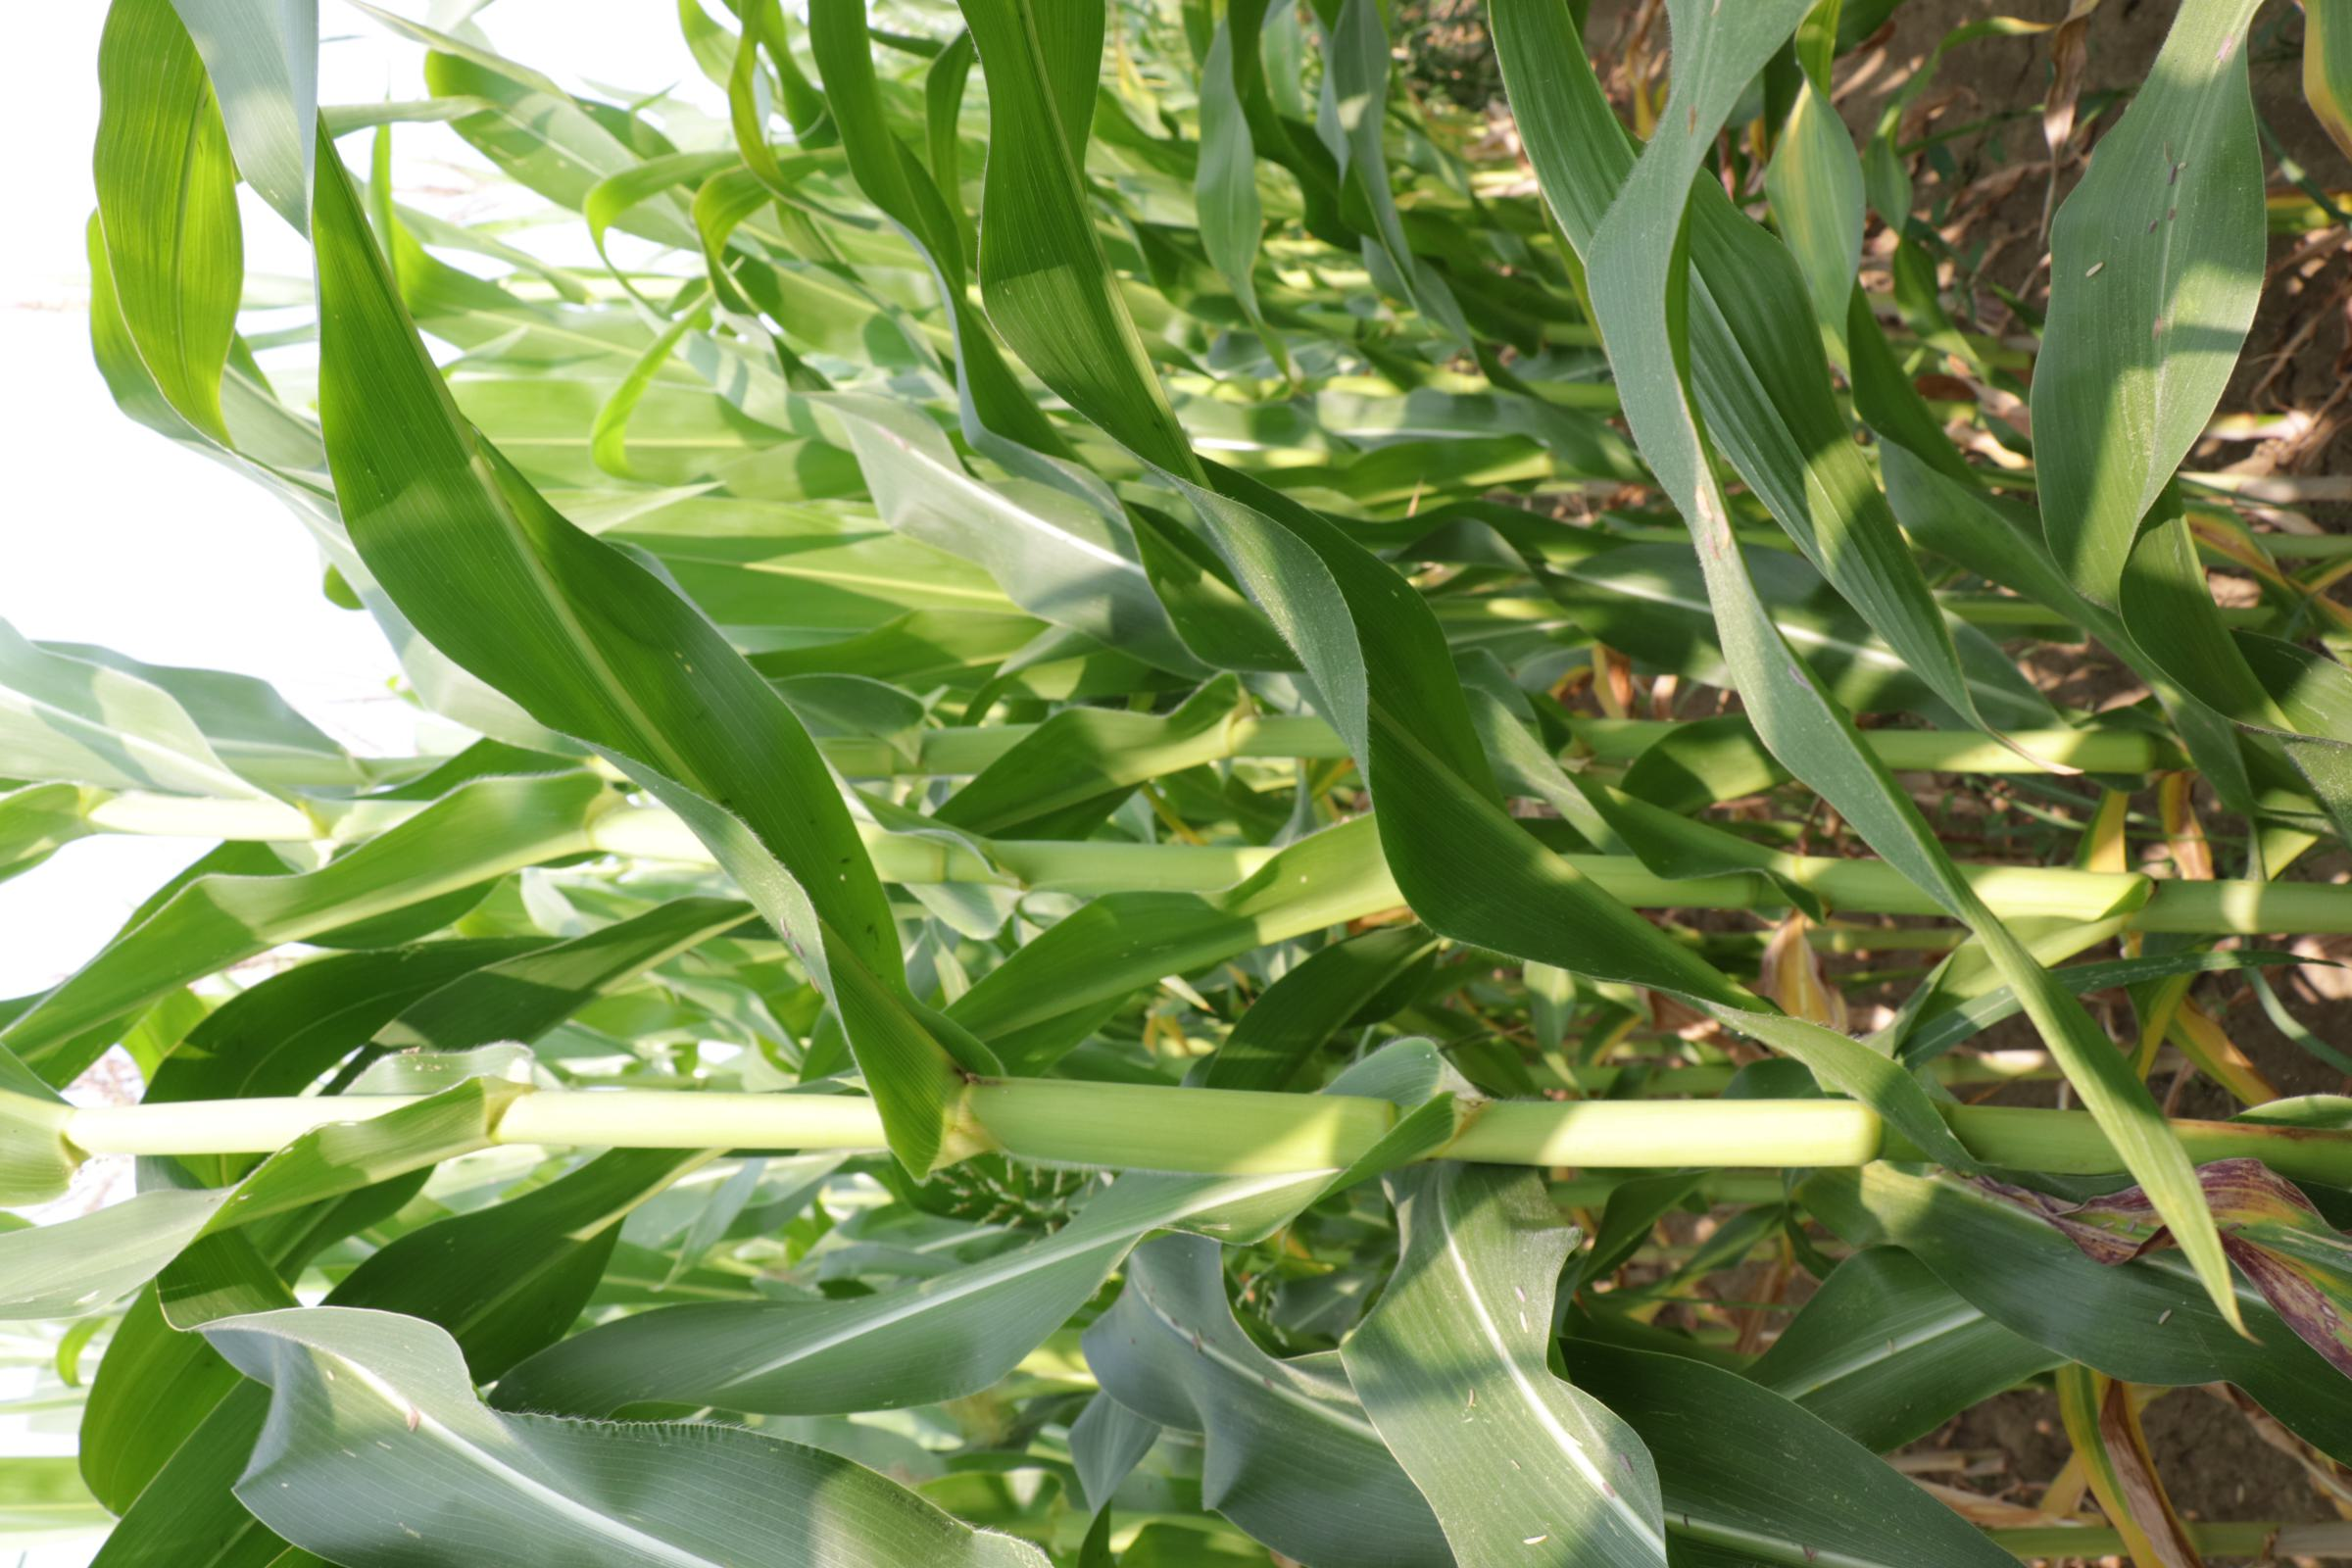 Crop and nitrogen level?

maize, reduced nitrogen fertilisation
